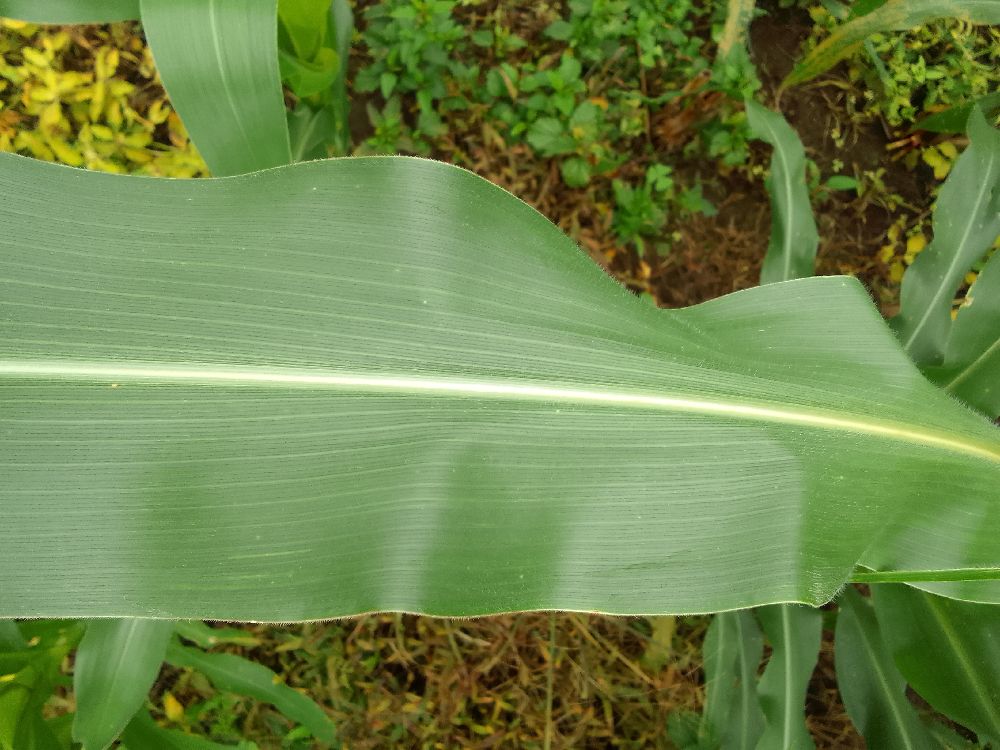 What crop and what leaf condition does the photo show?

maize, healthy
